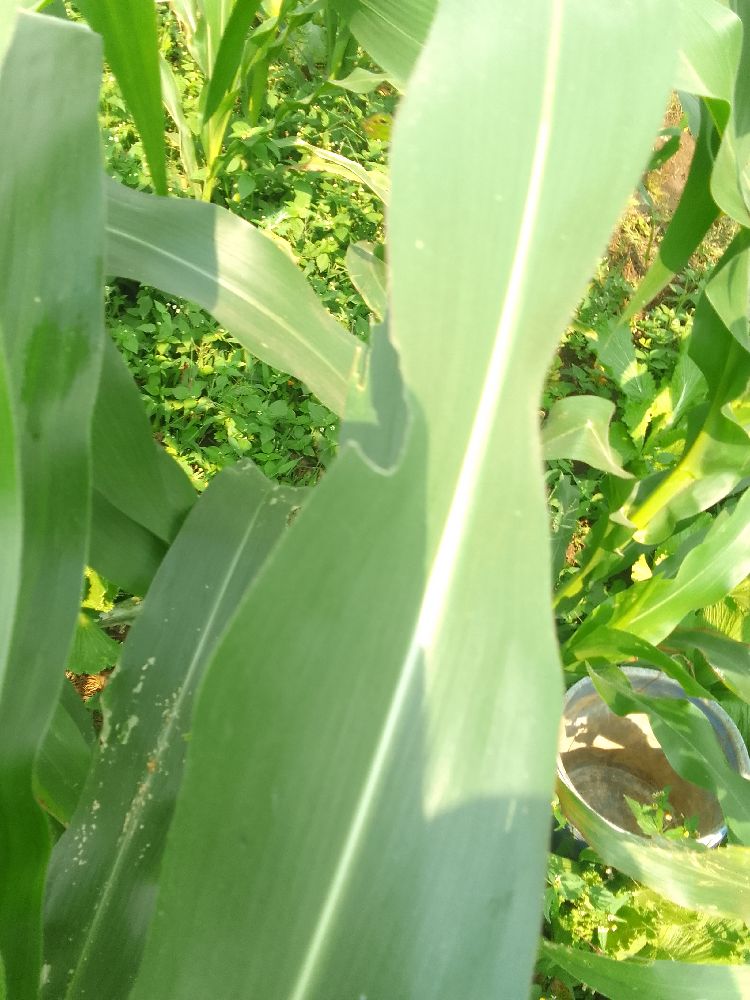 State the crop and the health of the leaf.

maize, healthy
